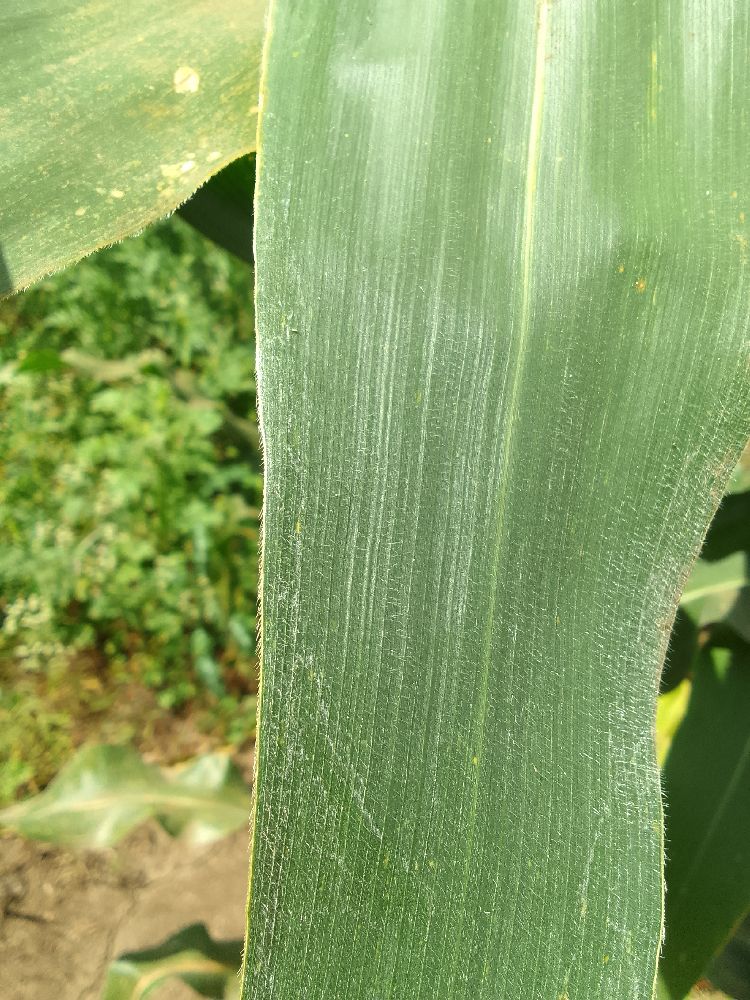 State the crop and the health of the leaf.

maize, healthy
